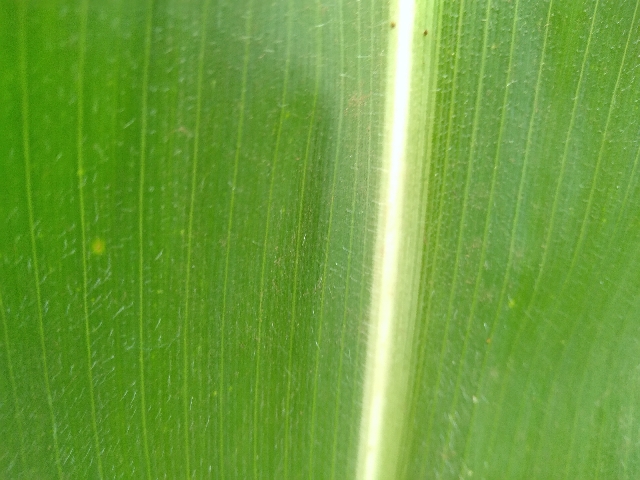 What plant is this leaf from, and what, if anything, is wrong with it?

maize, healthy
